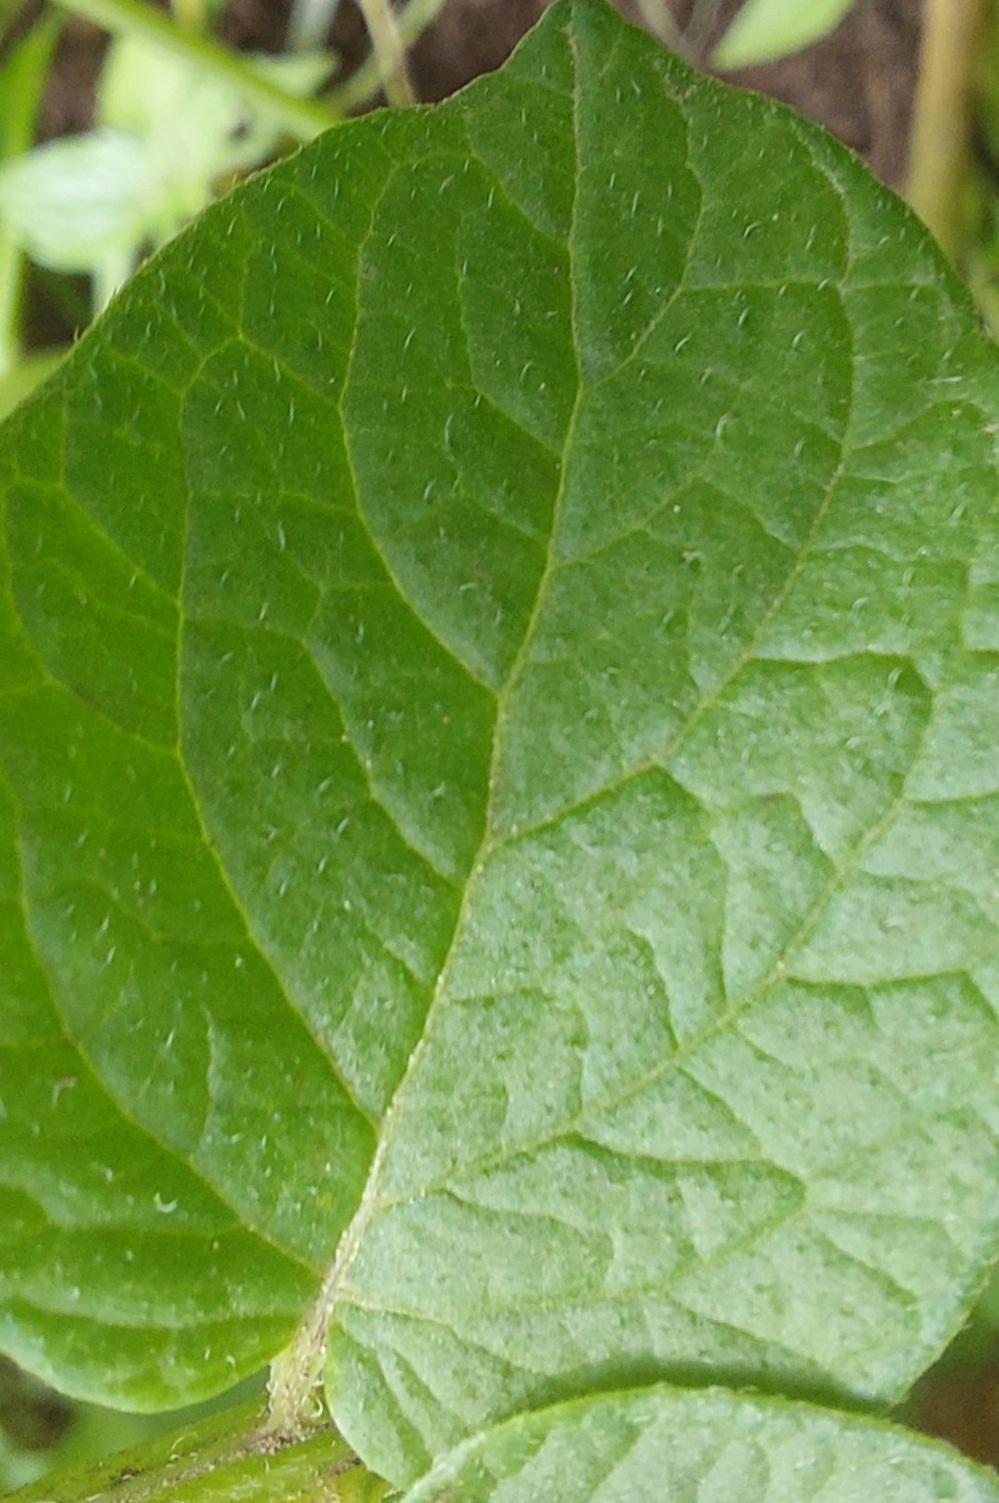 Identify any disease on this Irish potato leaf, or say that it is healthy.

healthy
